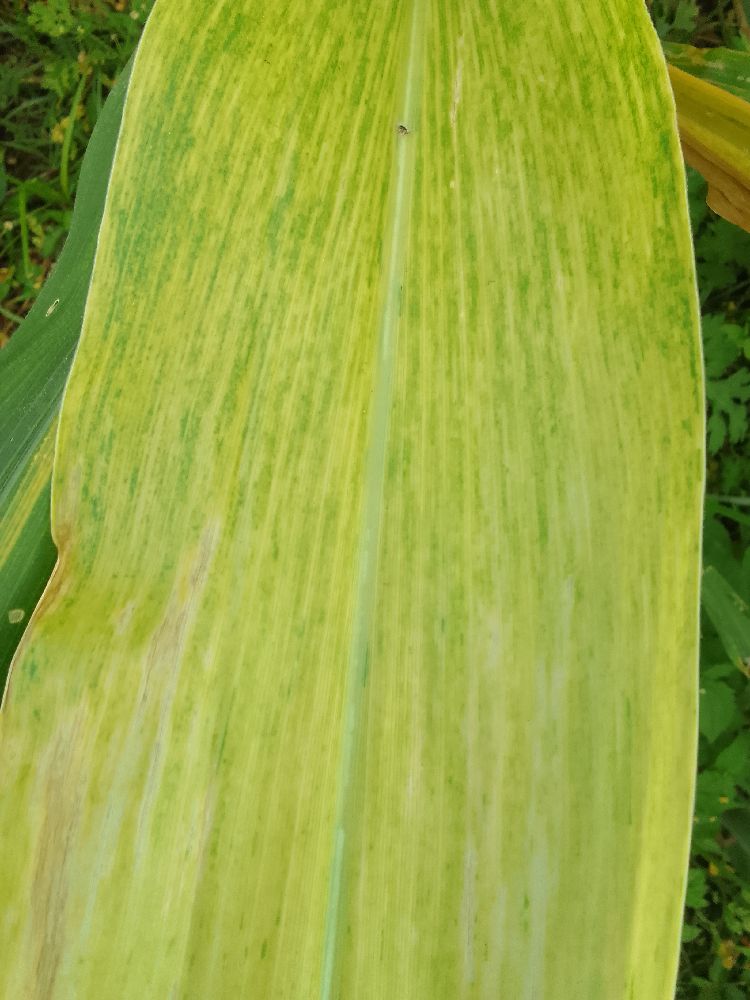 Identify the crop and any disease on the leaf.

maize, maize lethal necrosis
